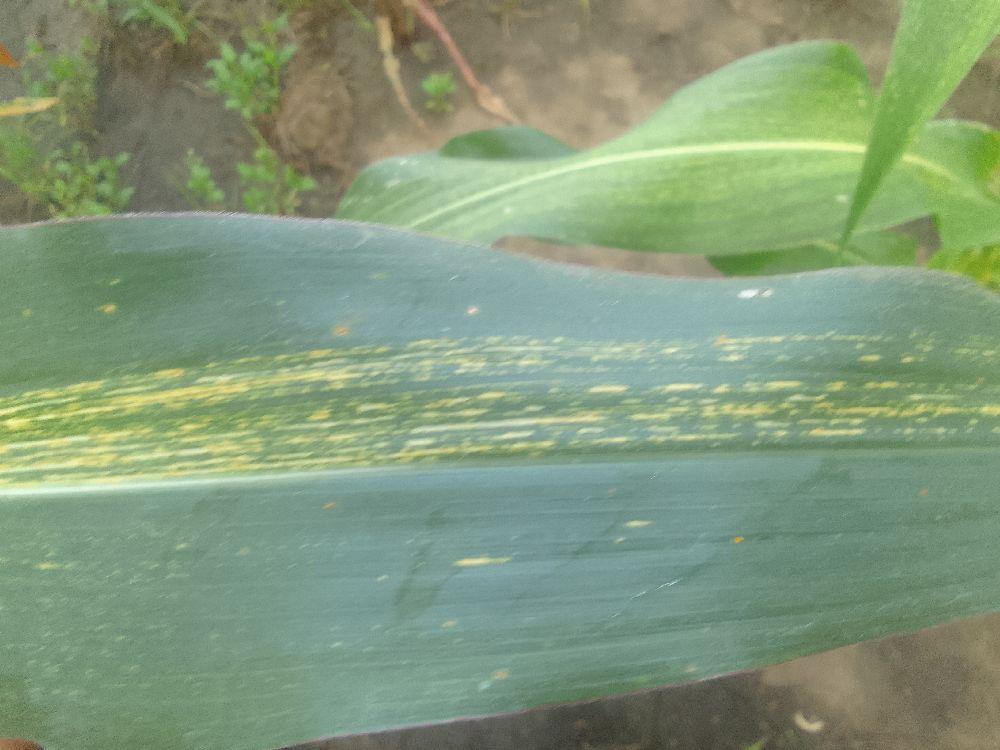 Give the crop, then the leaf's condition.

maize, maize streak virus
